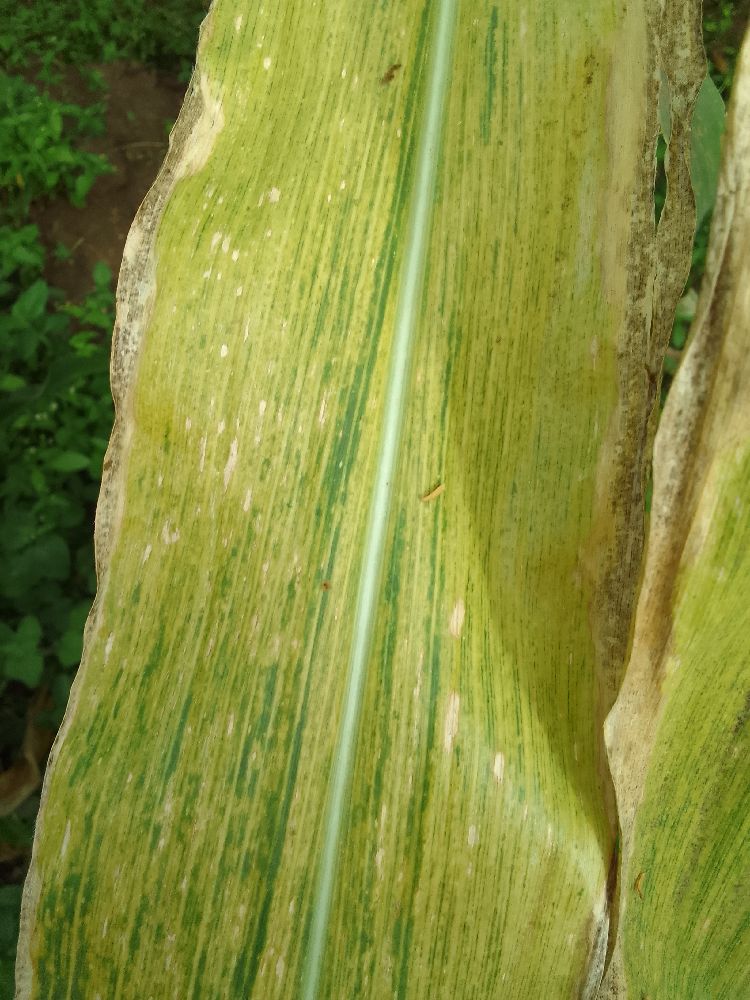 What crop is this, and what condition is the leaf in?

maize, maize lethal necrosis
